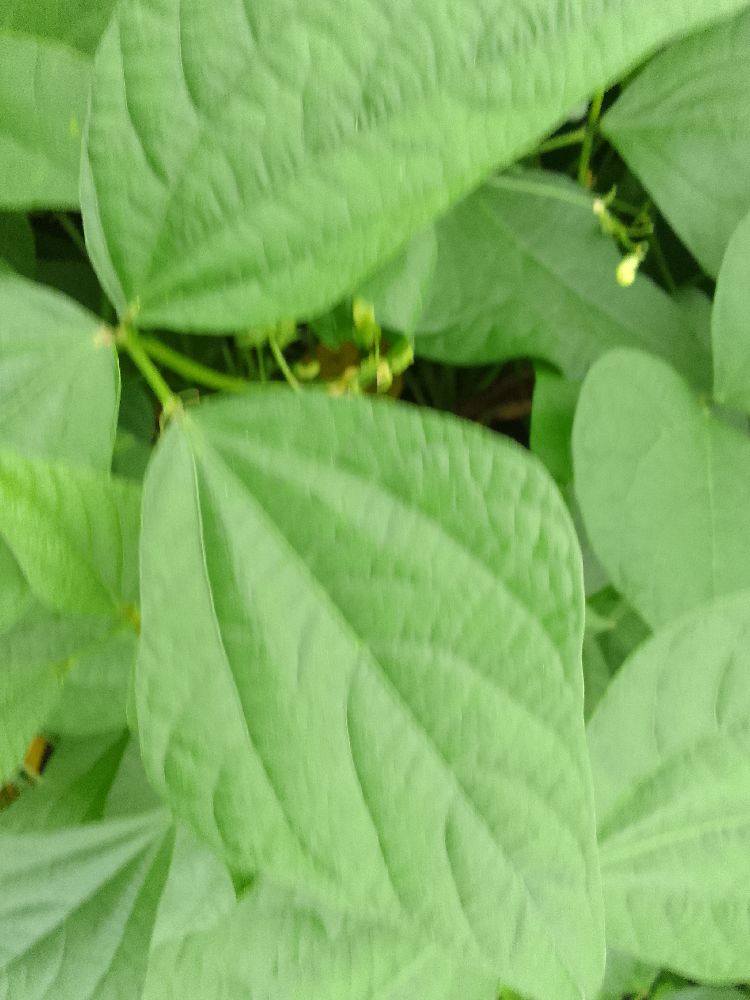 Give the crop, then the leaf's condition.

common bean, healthy
